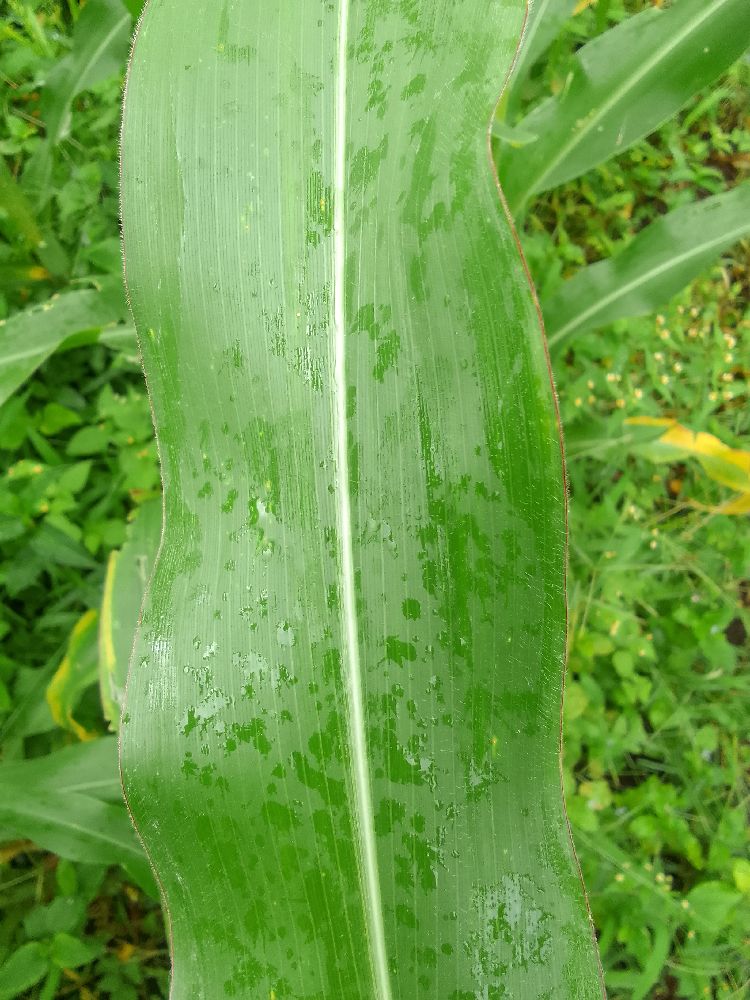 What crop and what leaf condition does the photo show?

maize, healthy
